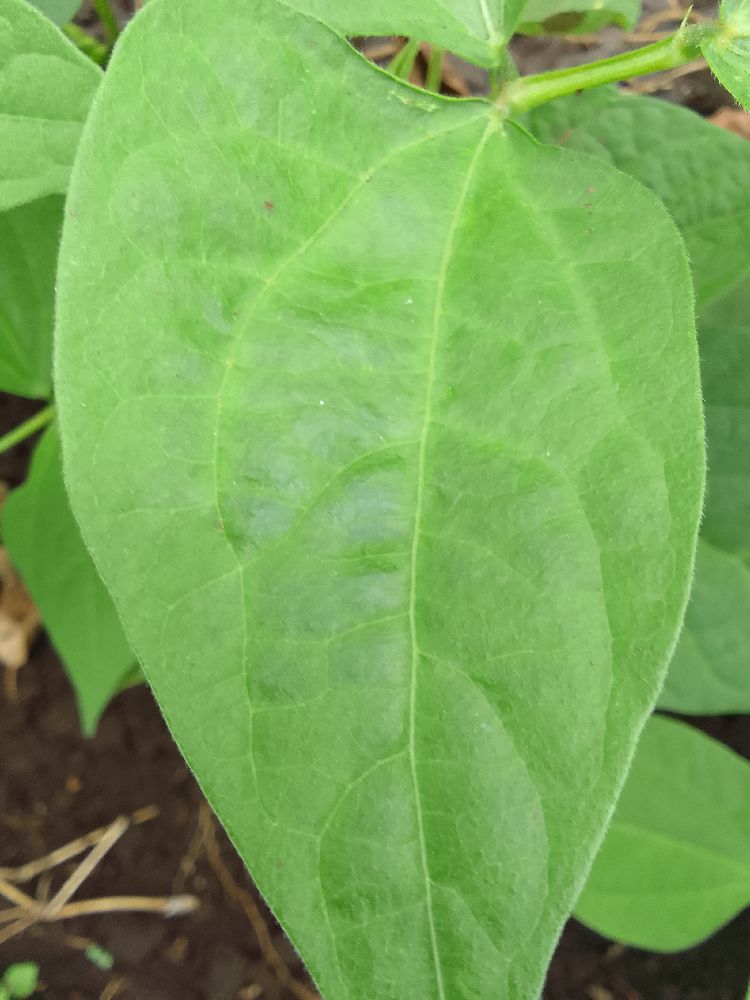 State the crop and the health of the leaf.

common bean, healthy
